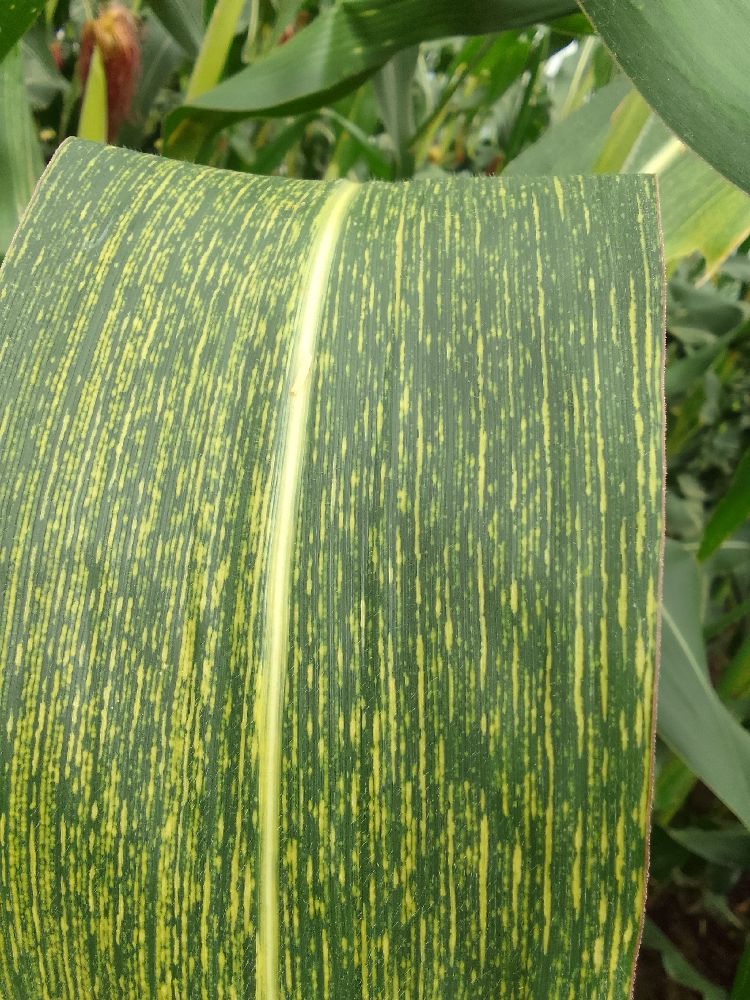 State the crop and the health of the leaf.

maize, maize streak virus
